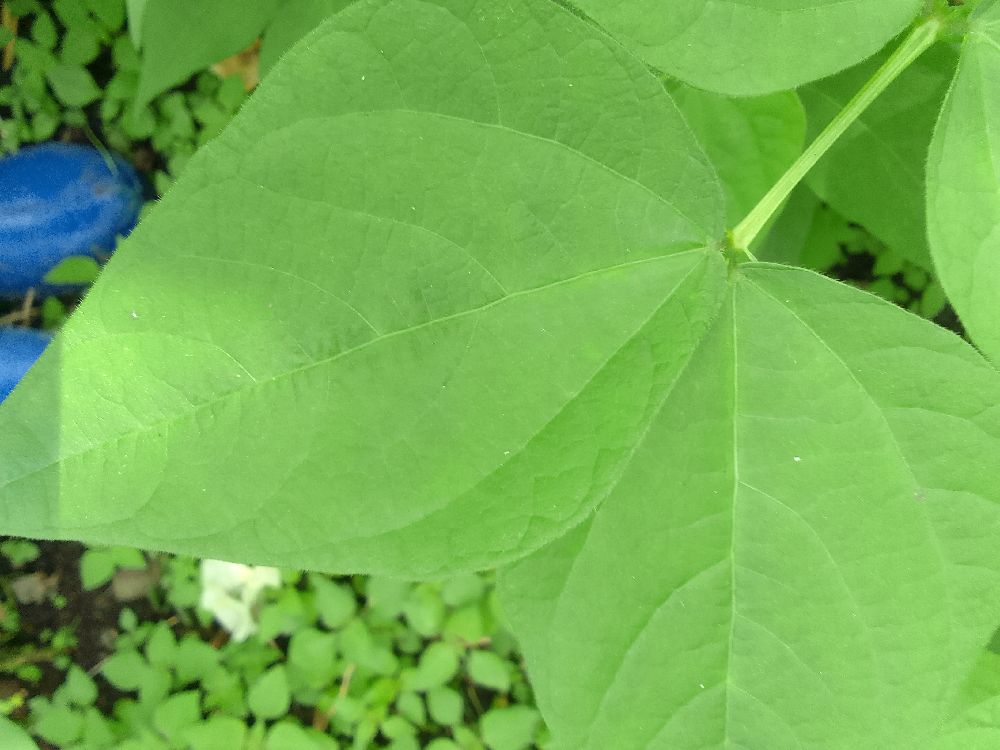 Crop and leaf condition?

common bean, healthy
